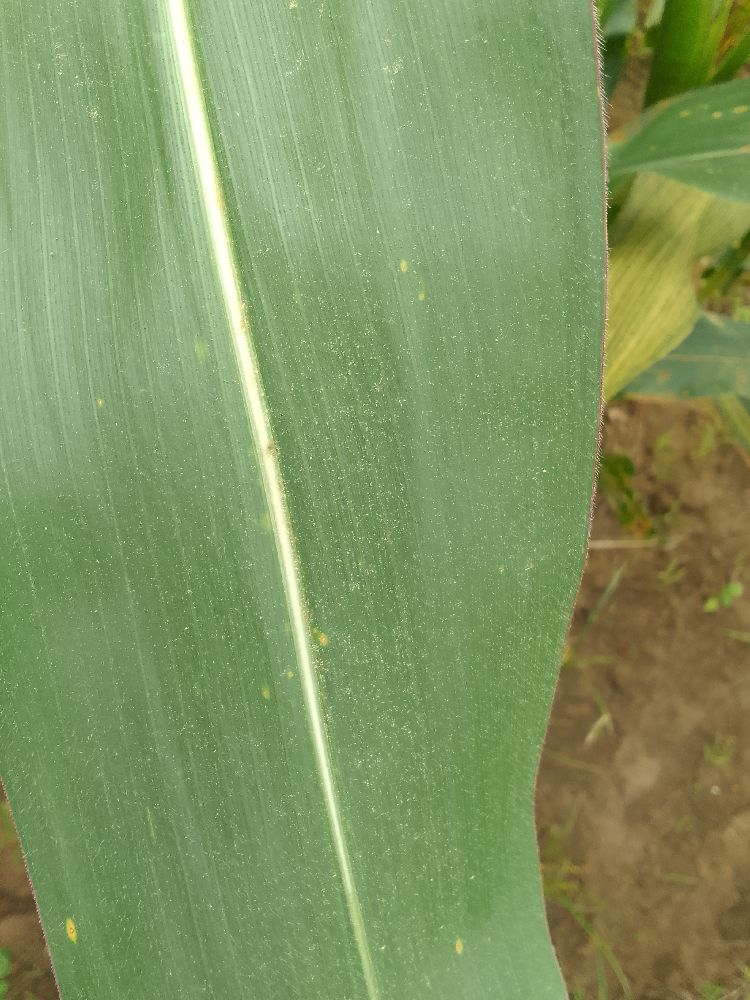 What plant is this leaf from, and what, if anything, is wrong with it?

maize, healthy
